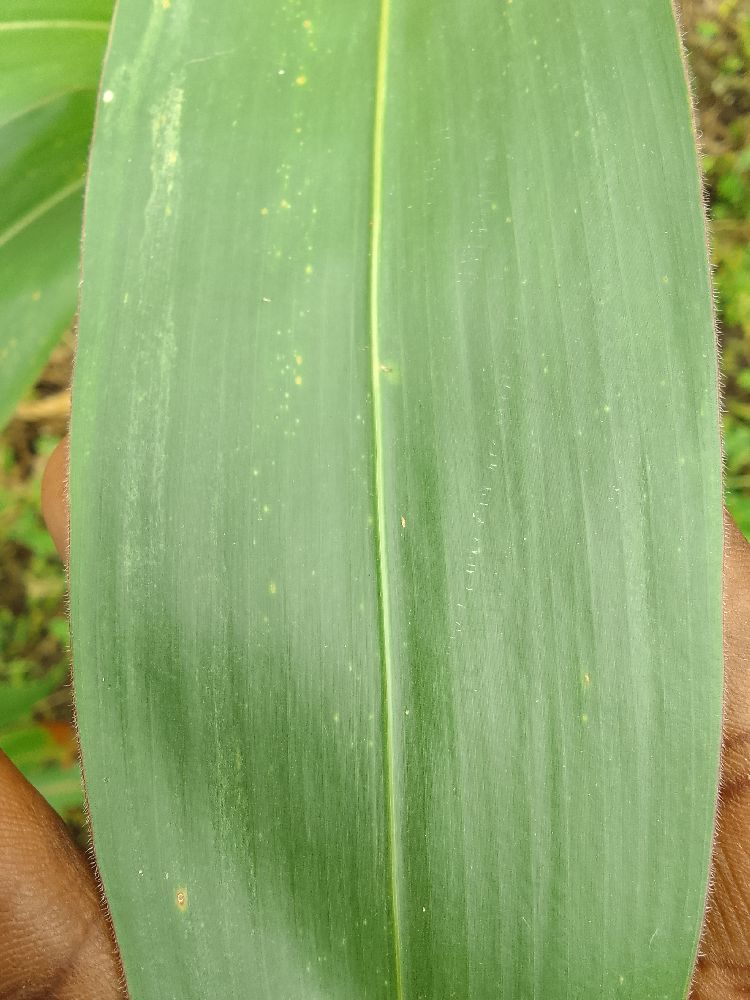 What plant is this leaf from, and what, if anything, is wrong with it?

maize, healthy
